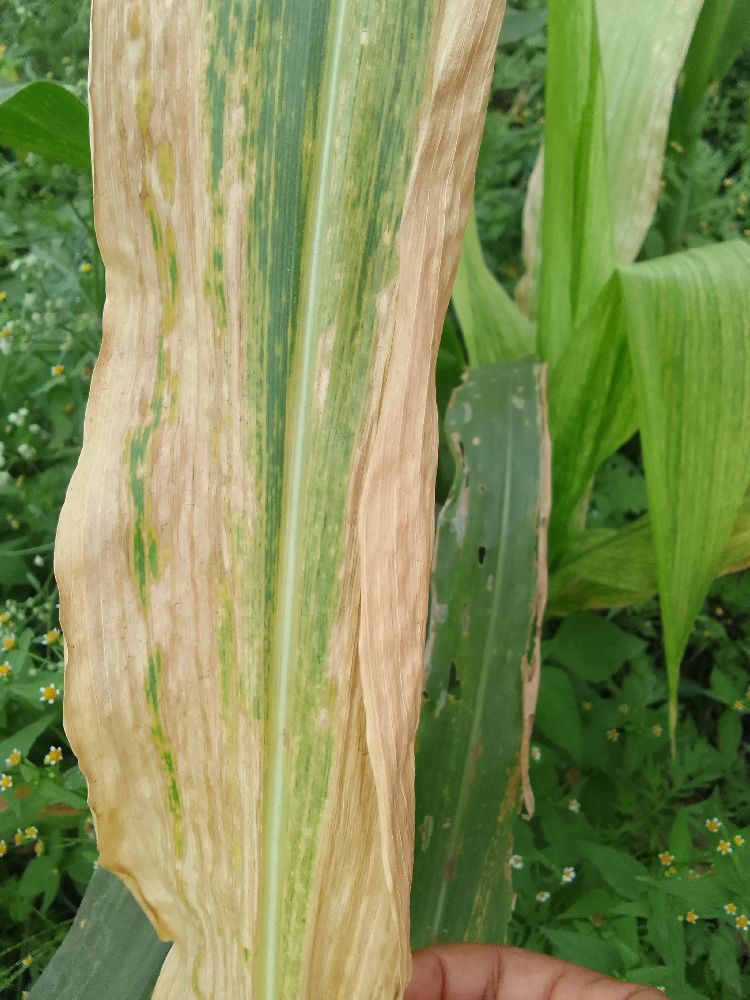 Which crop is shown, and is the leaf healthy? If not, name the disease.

maize, maize lethal necrosis
